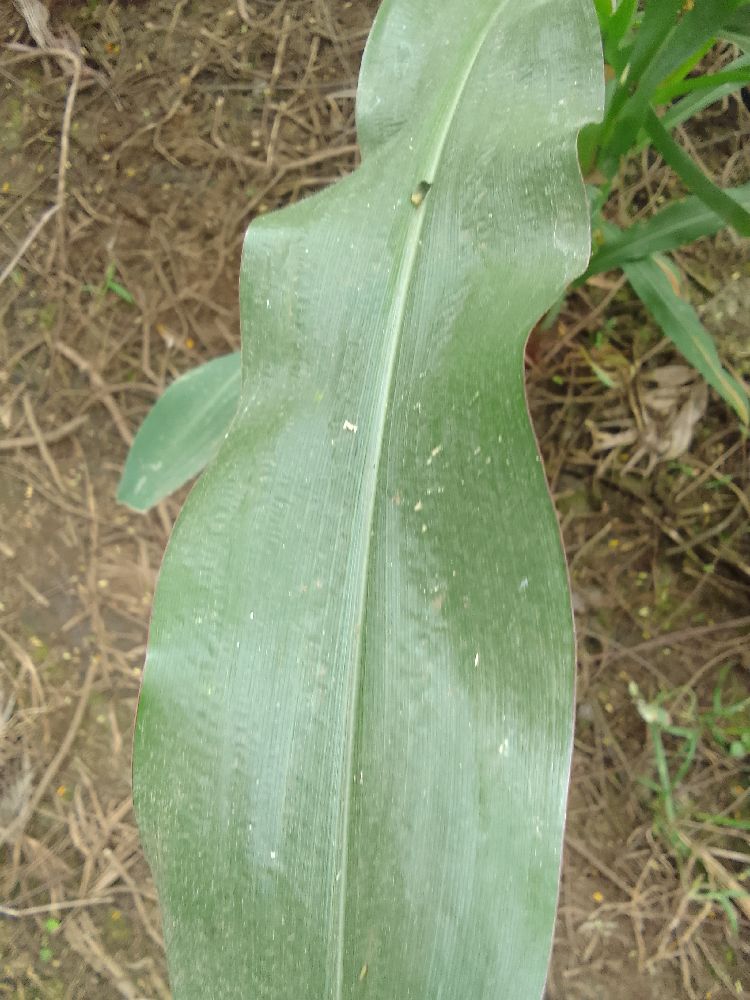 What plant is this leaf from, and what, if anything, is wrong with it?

maize, healthy
